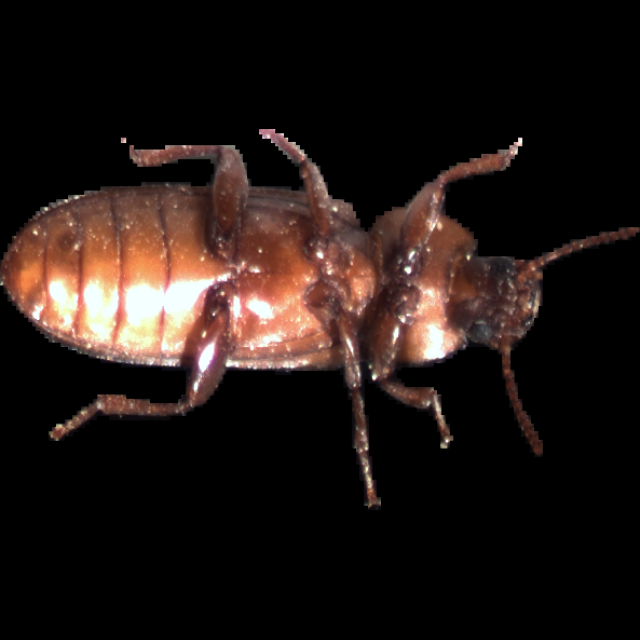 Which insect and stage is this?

mealworm beetle
